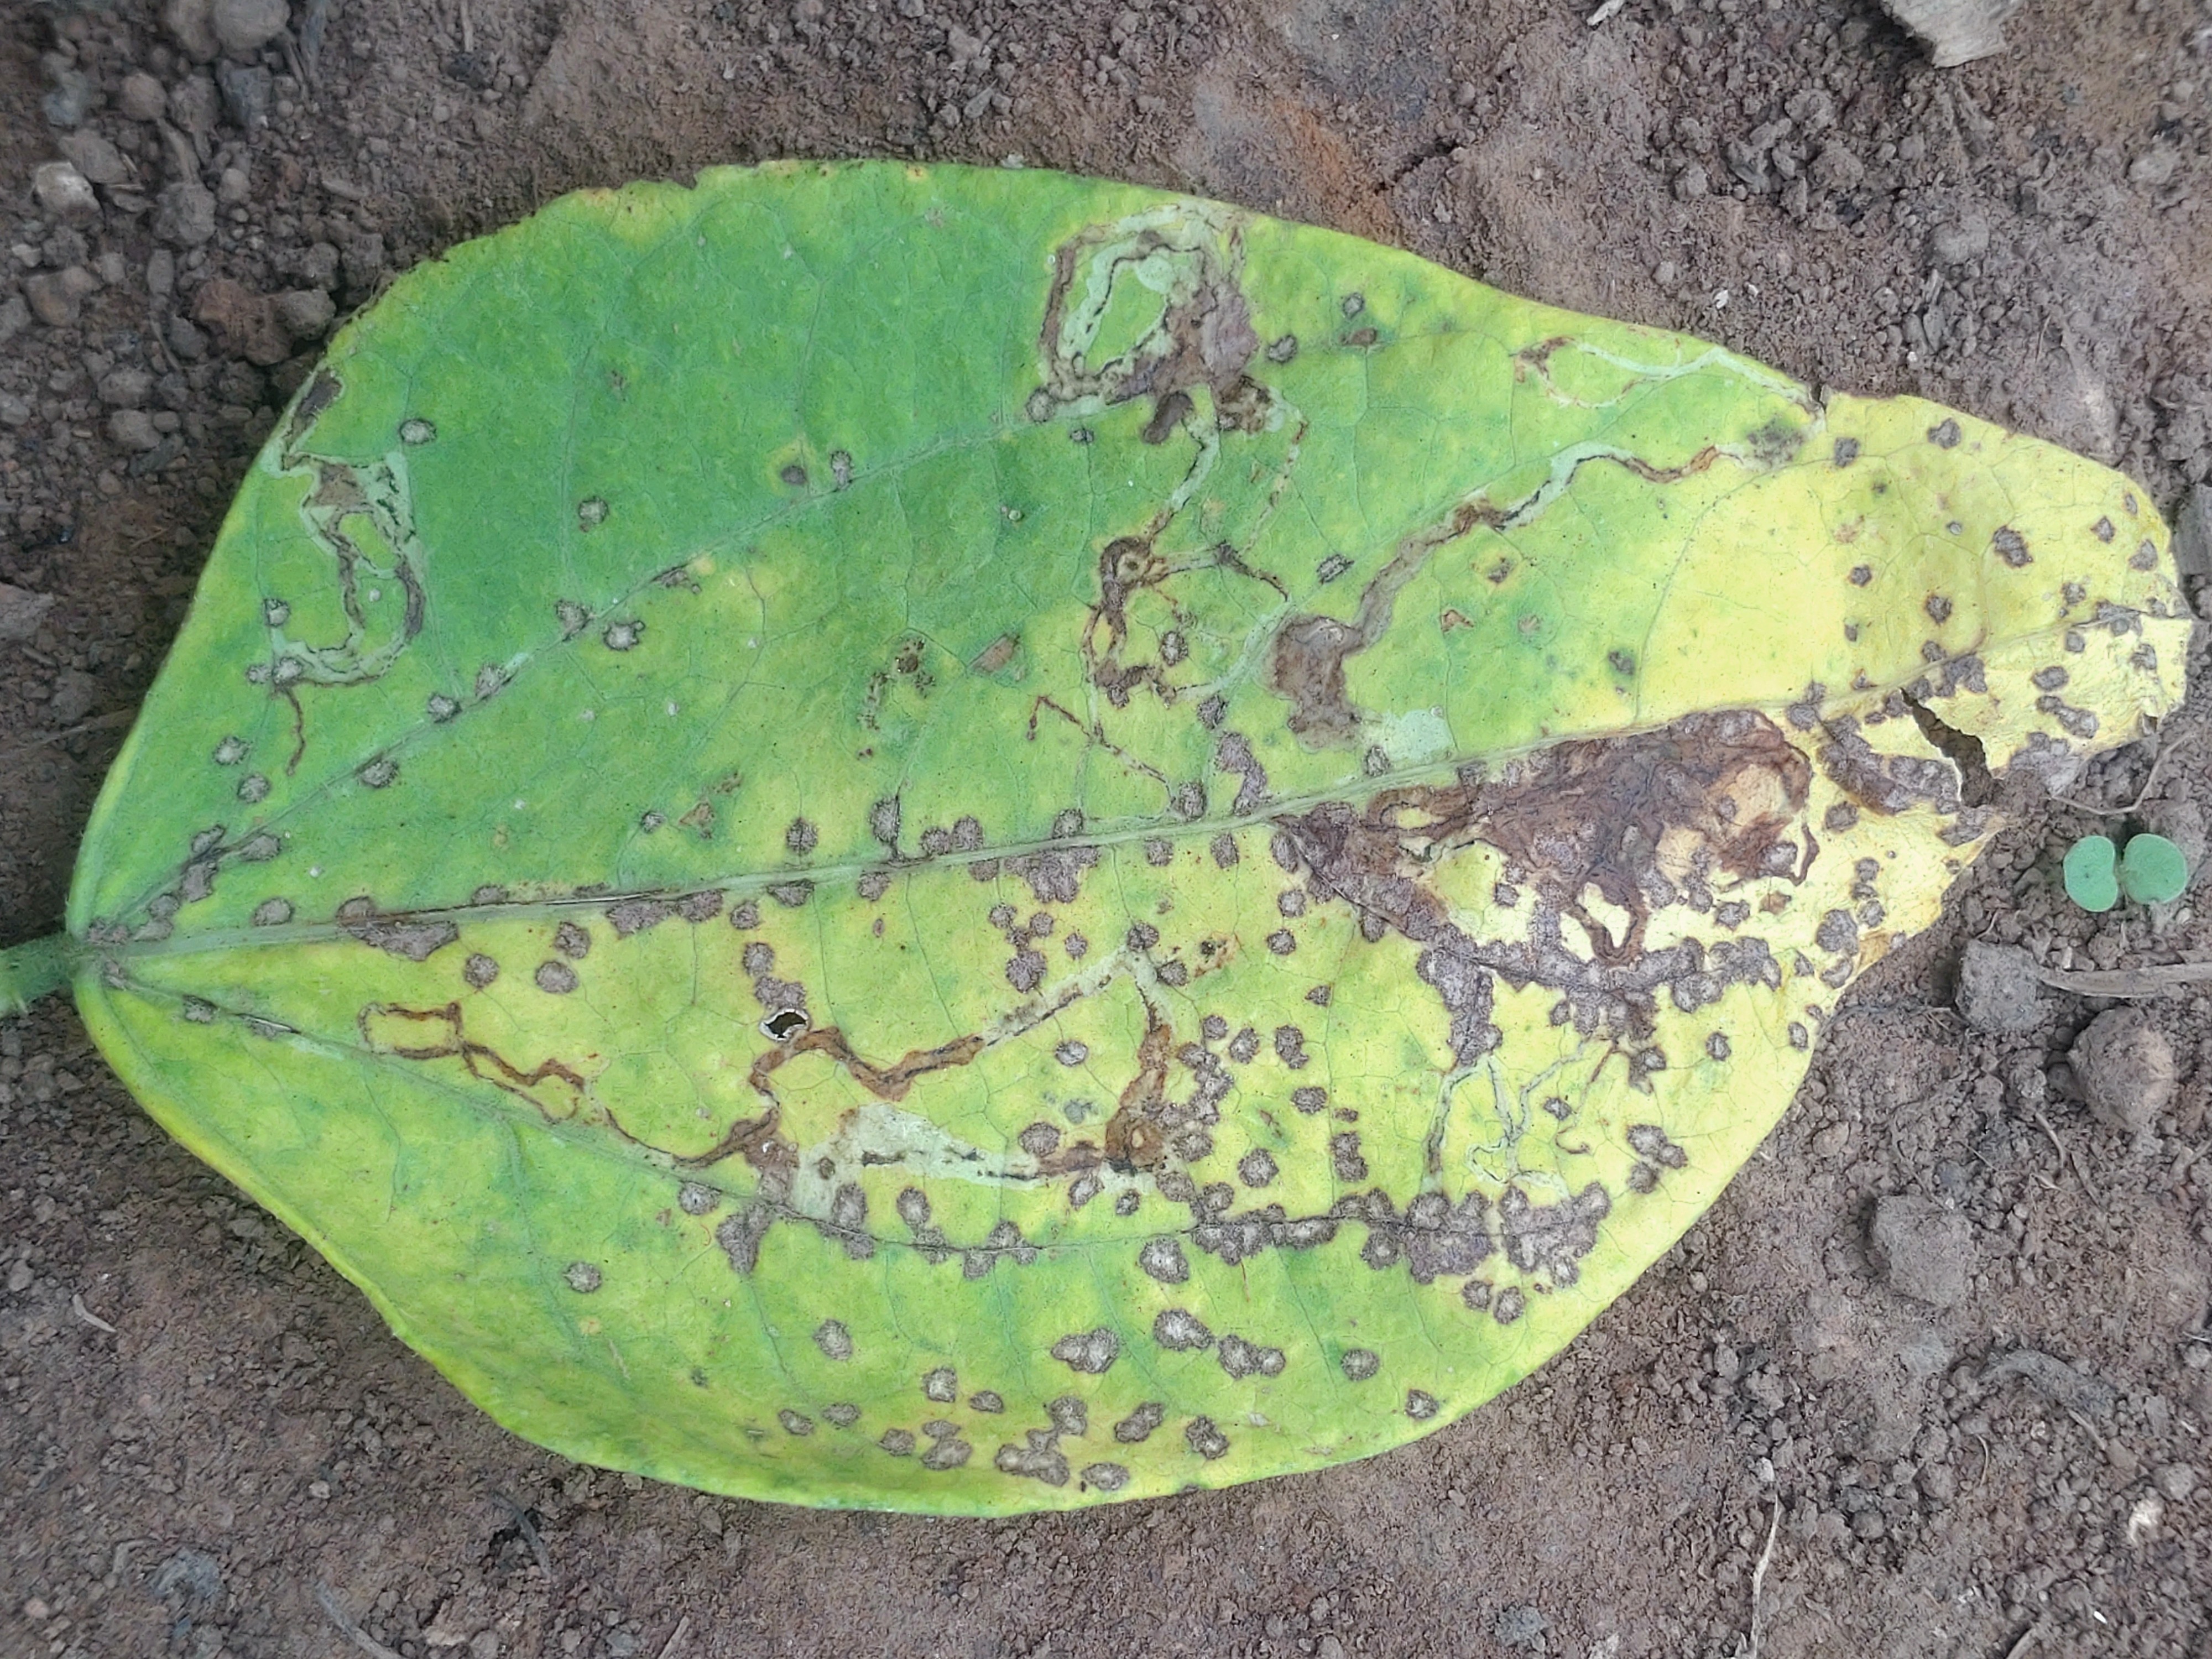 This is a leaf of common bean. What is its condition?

anthracnose
